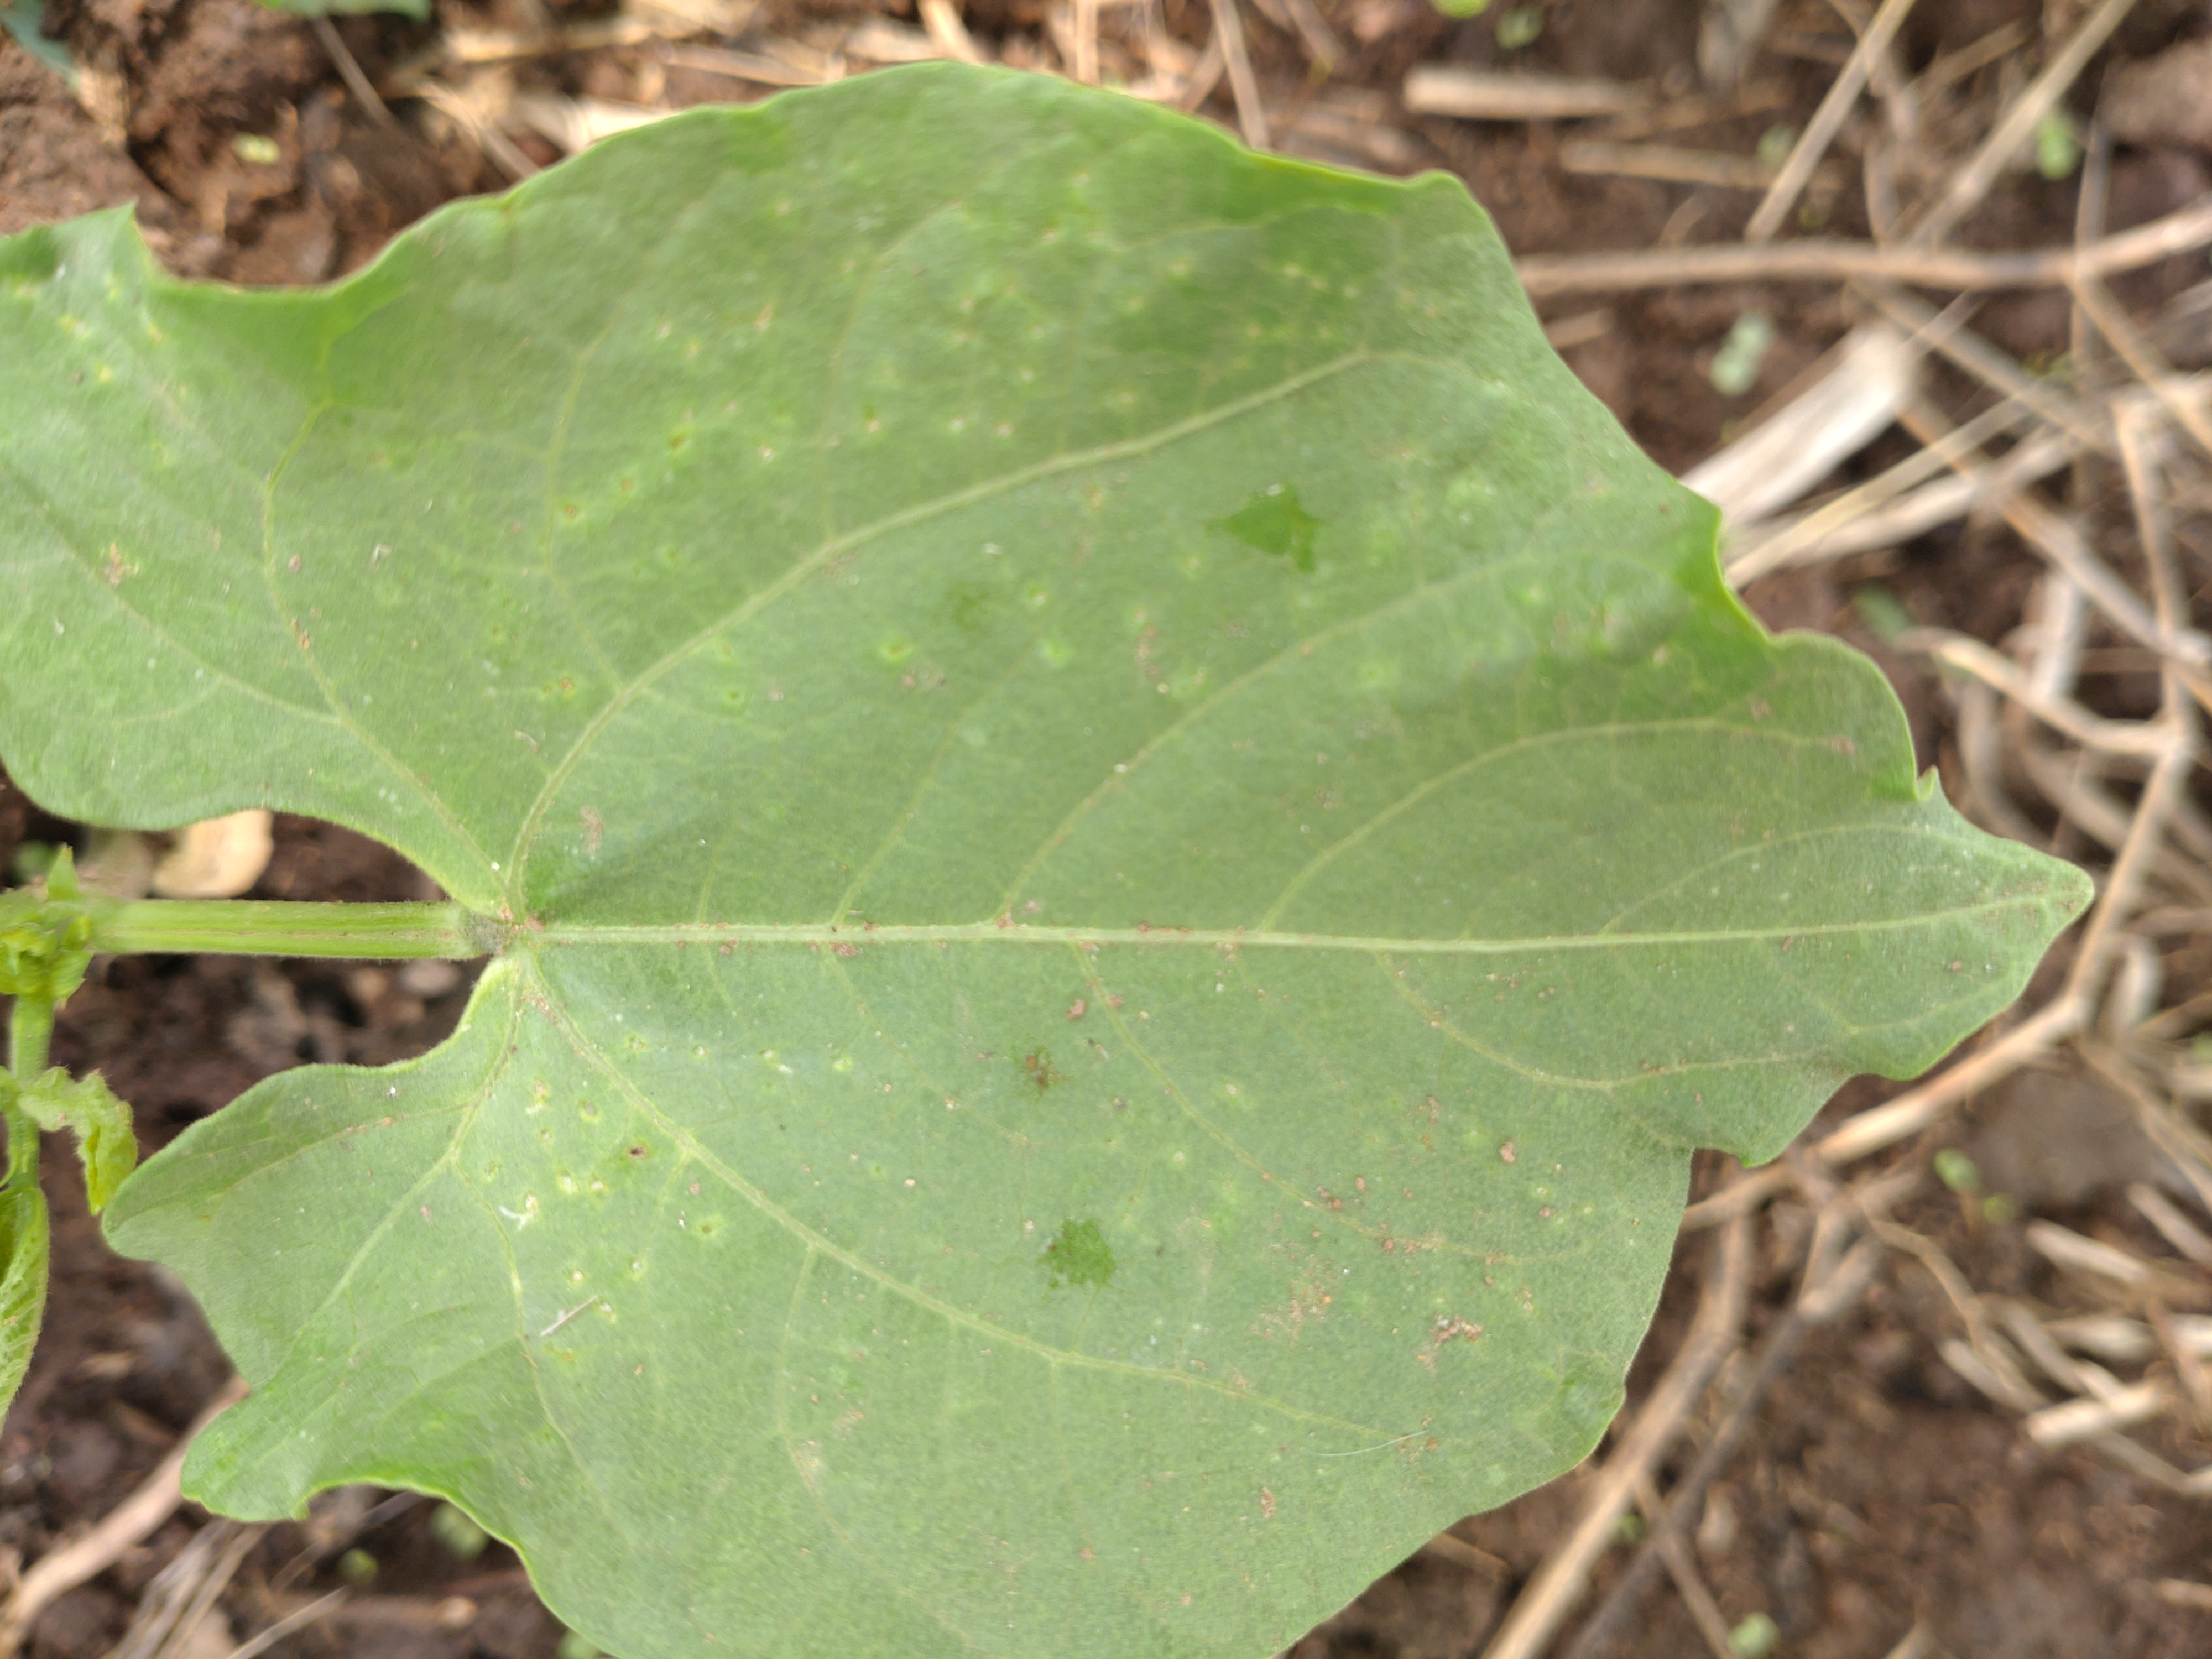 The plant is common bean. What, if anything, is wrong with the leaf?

healthy
